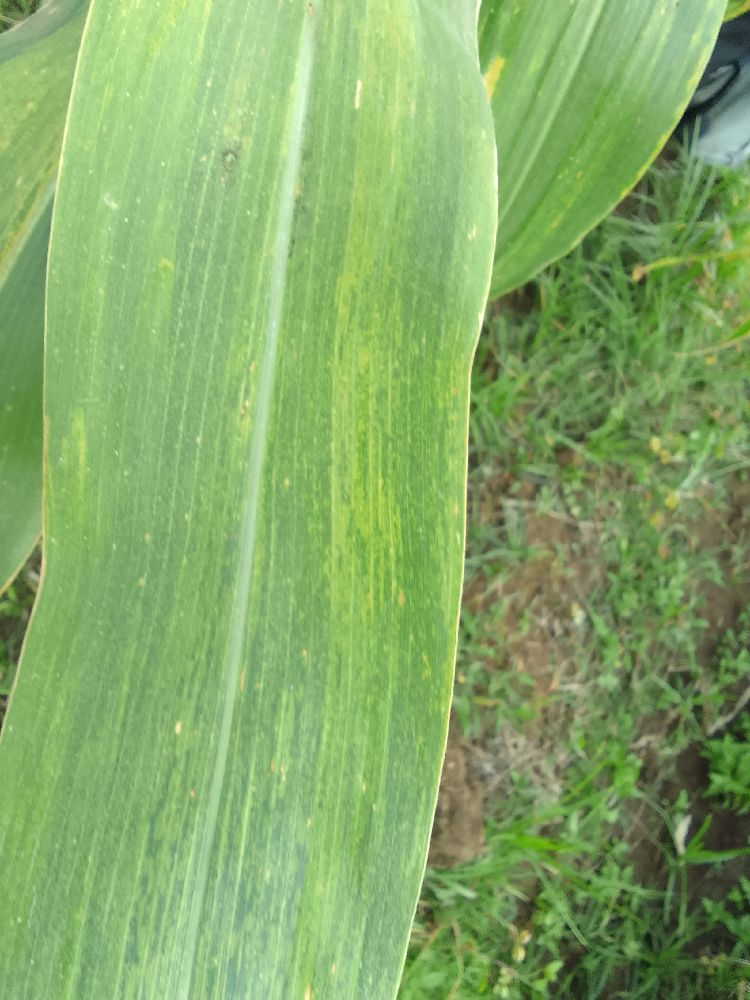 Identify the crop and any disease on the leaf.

maize, maize lethal necrosis
